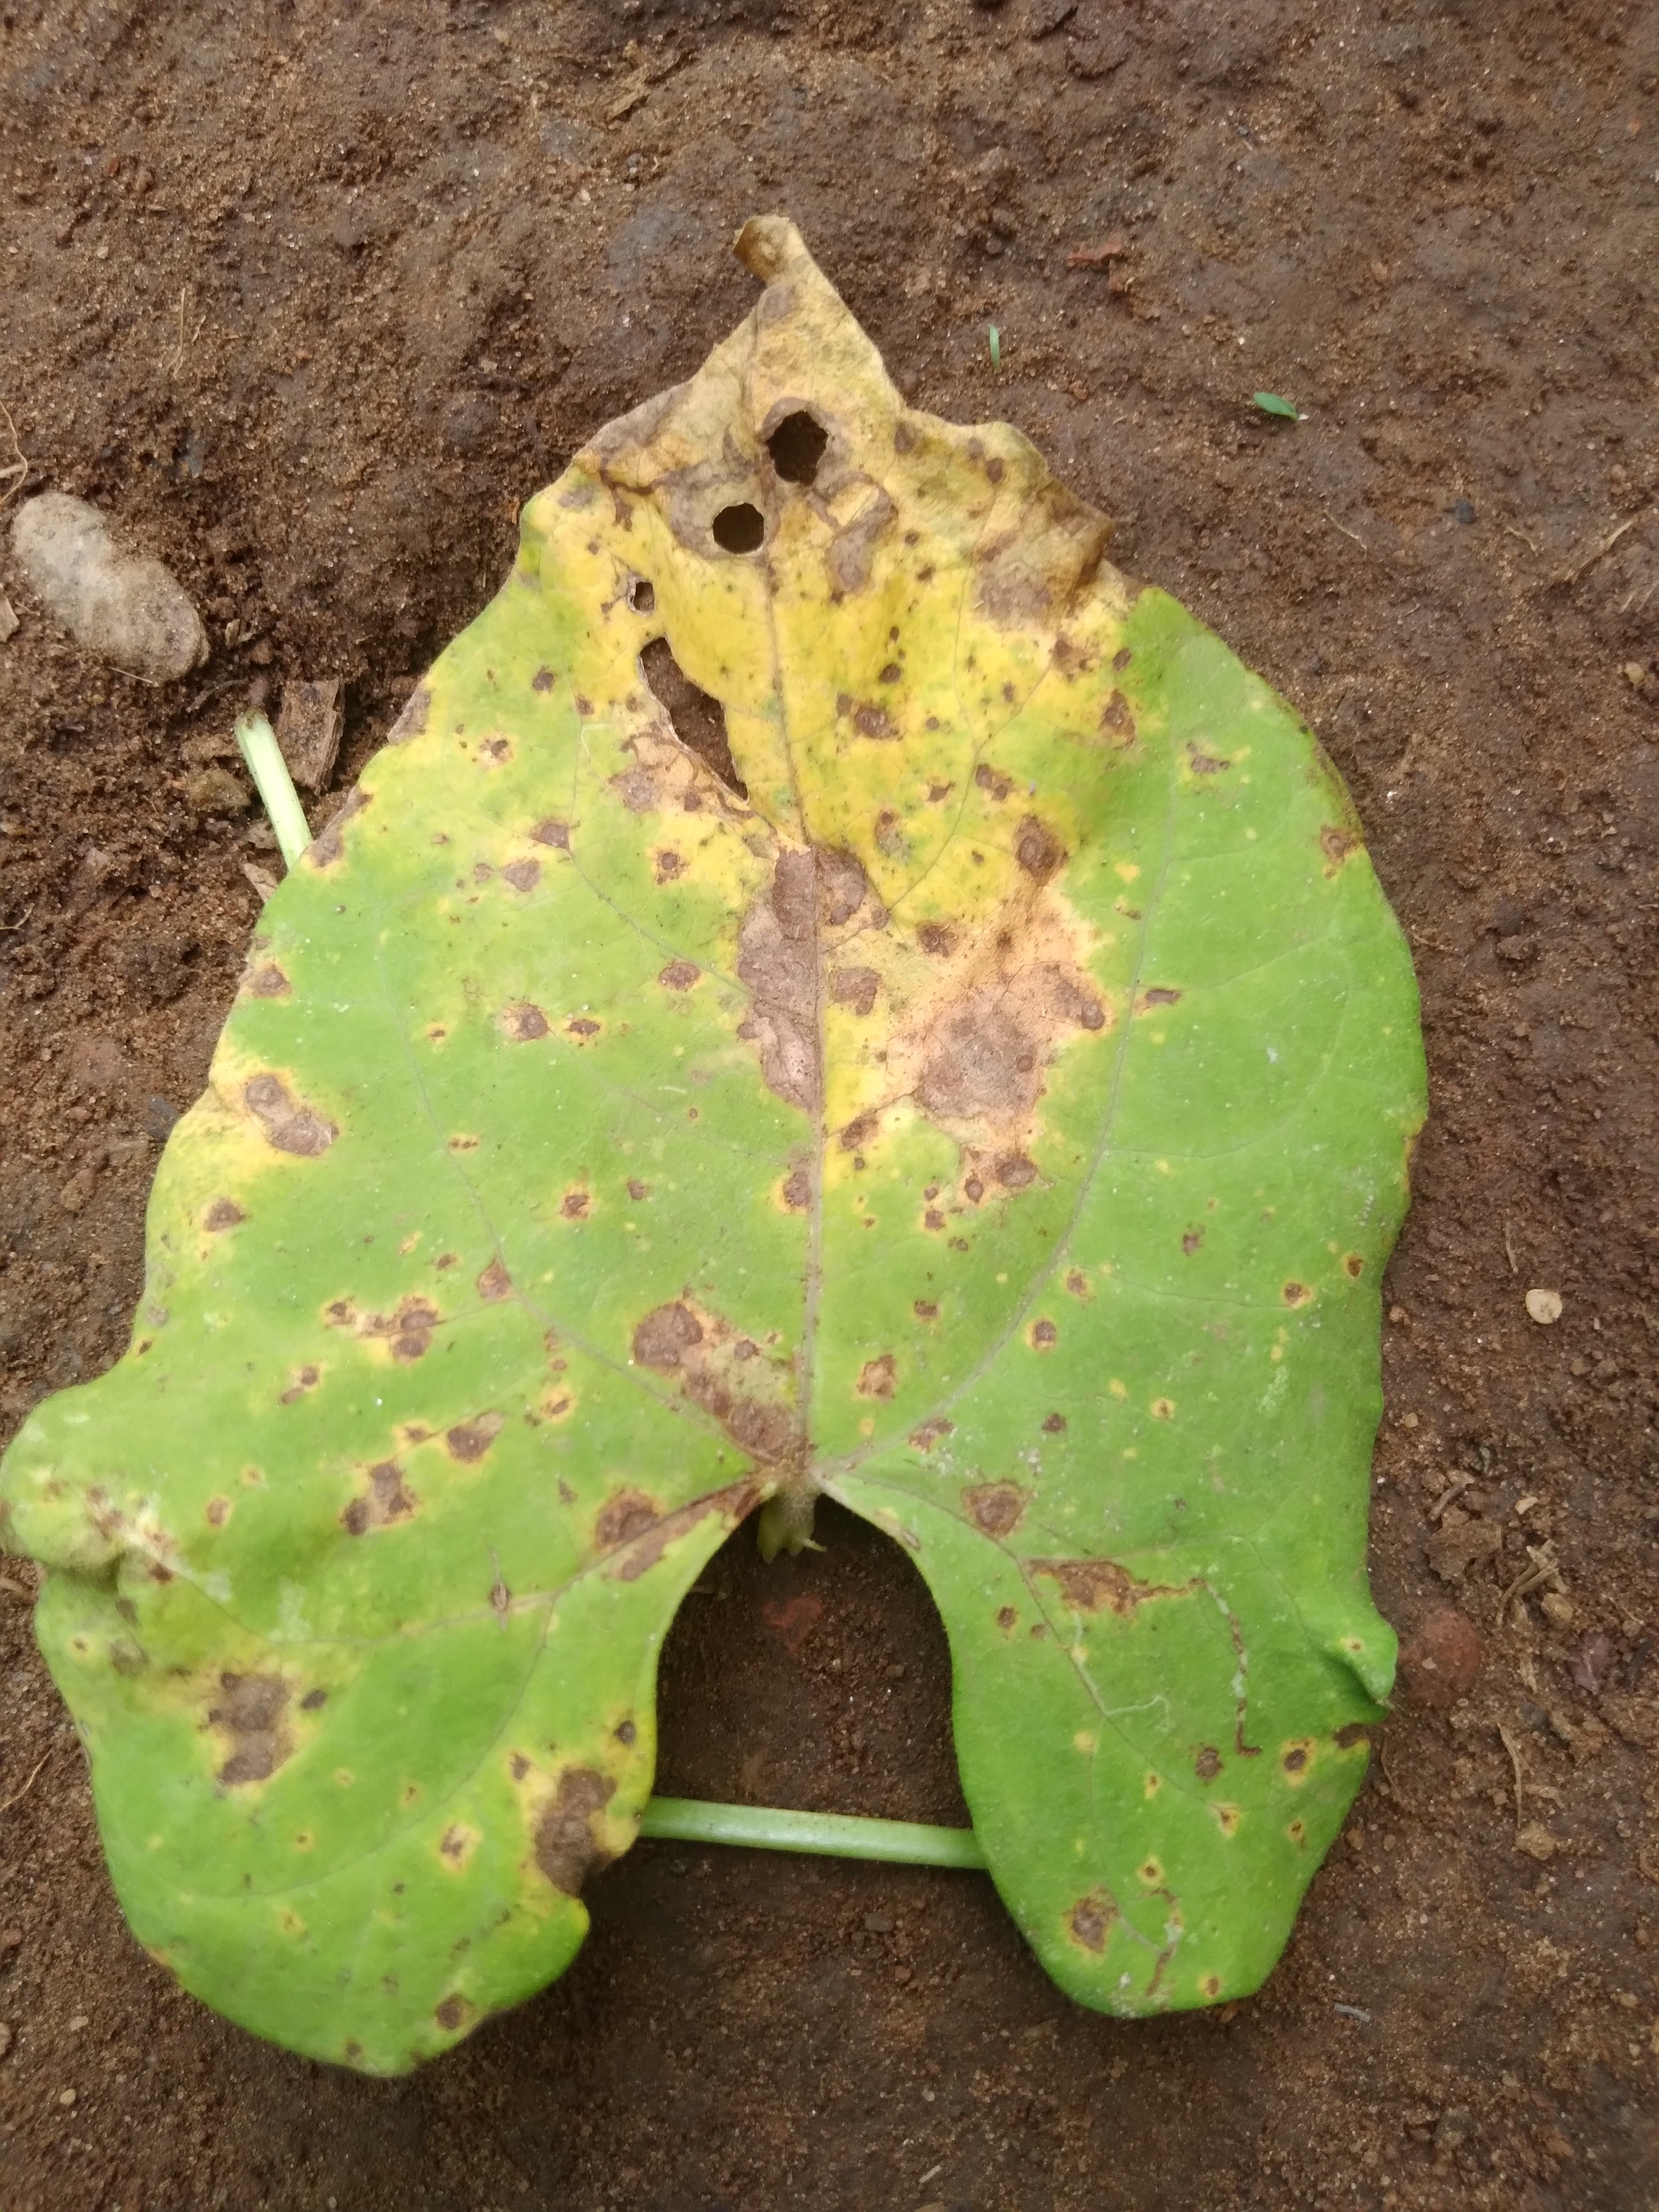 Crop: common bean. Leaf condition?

rust
